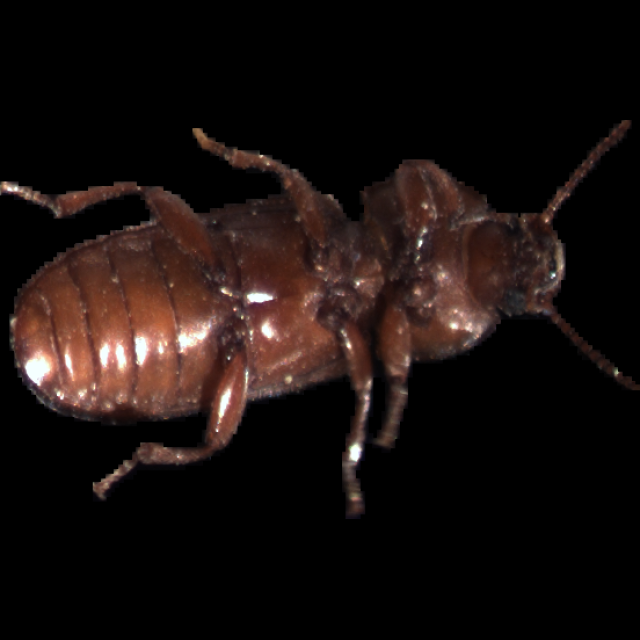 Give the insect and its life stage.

mealworm beetle
